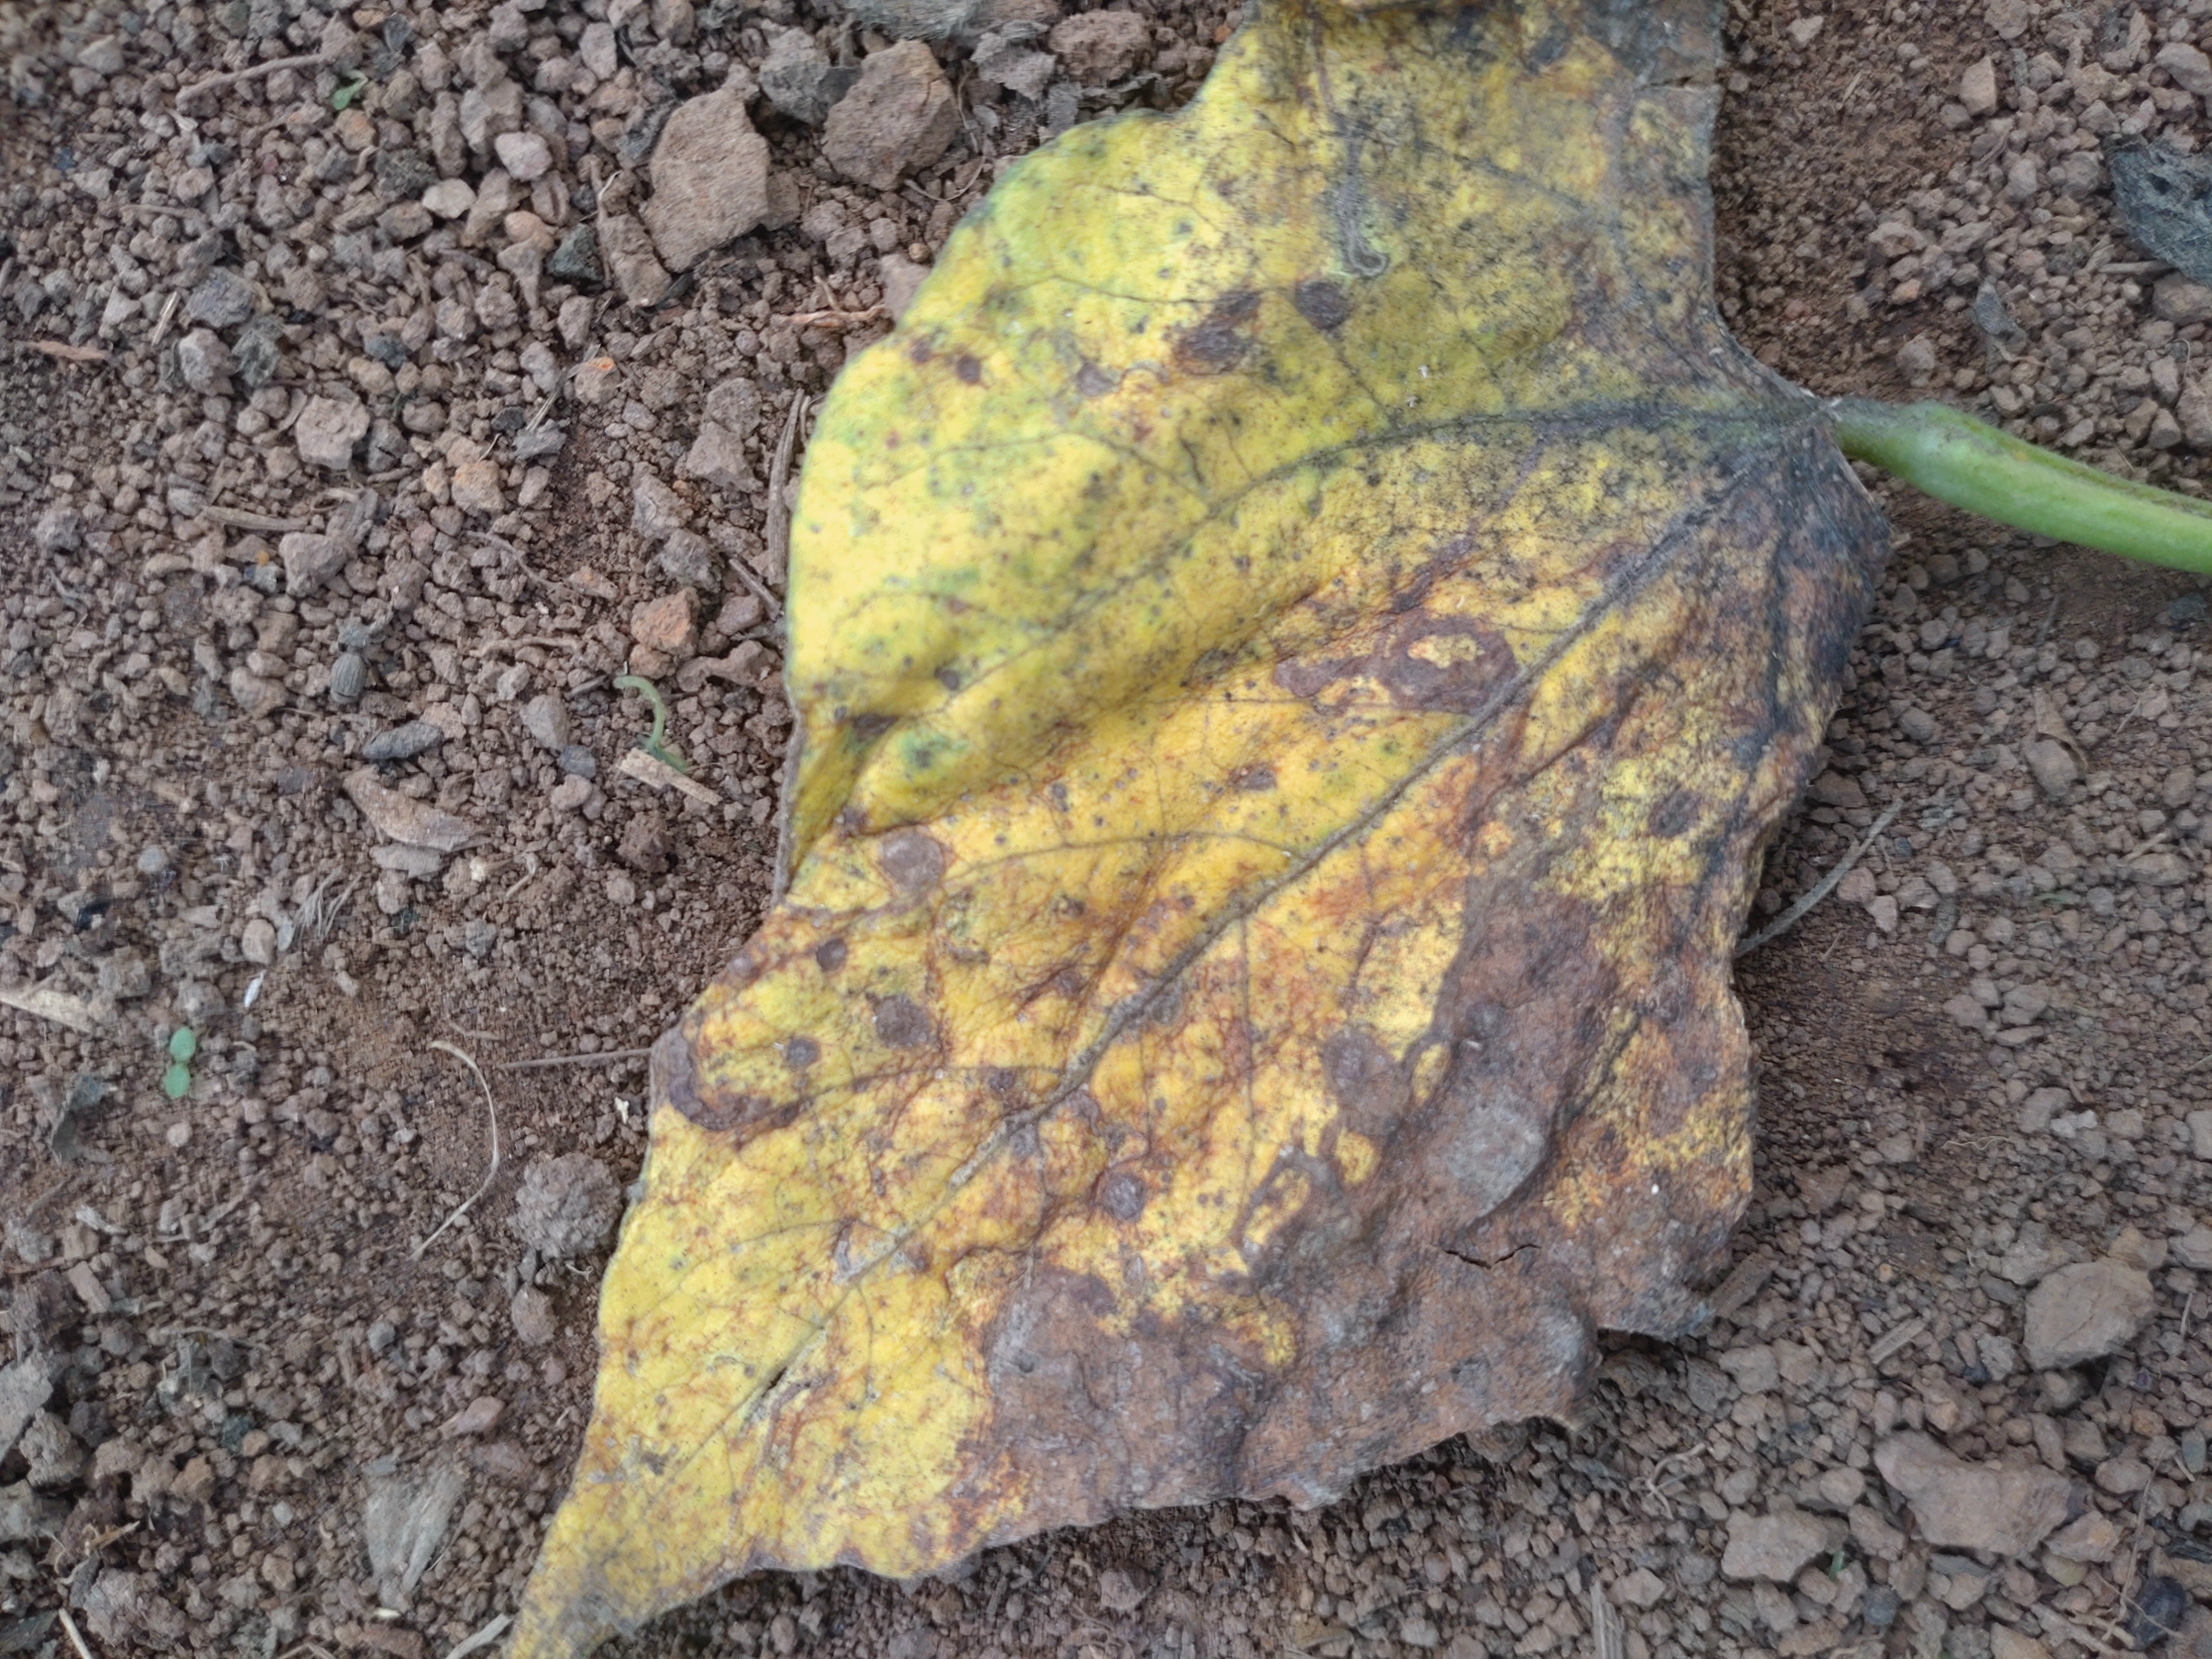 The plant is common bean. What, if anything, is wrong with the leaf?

anthracnose
